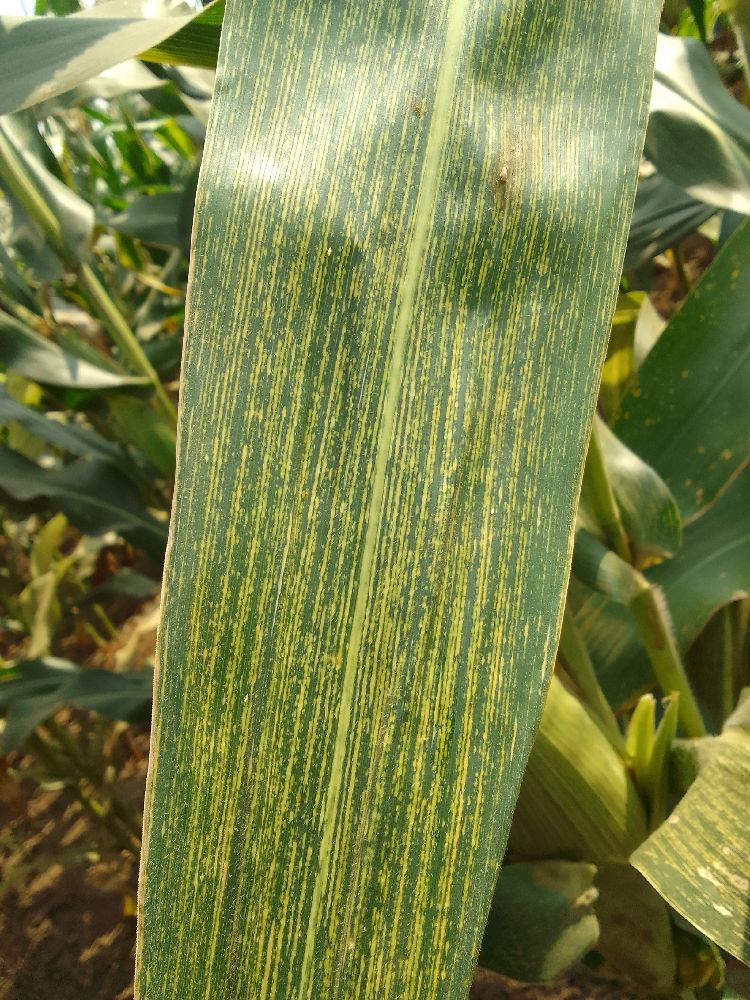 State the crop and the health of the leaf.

maize, maize streak virus
